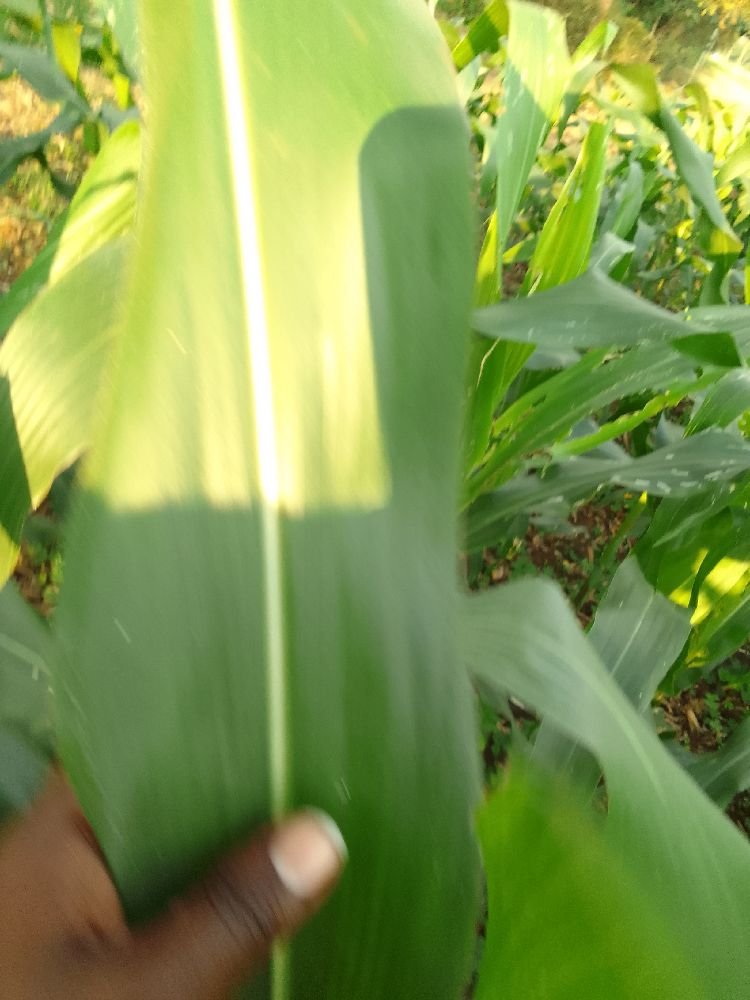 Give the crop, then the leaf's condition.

maize, healthy
